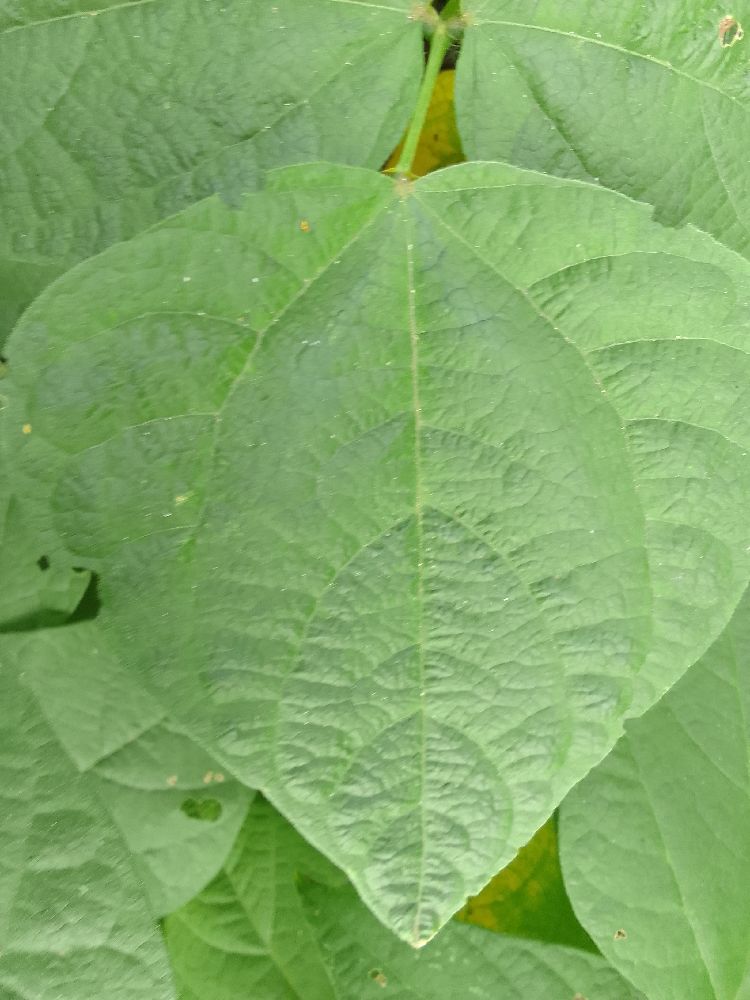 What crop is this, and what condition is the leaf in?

common bean, healthy
